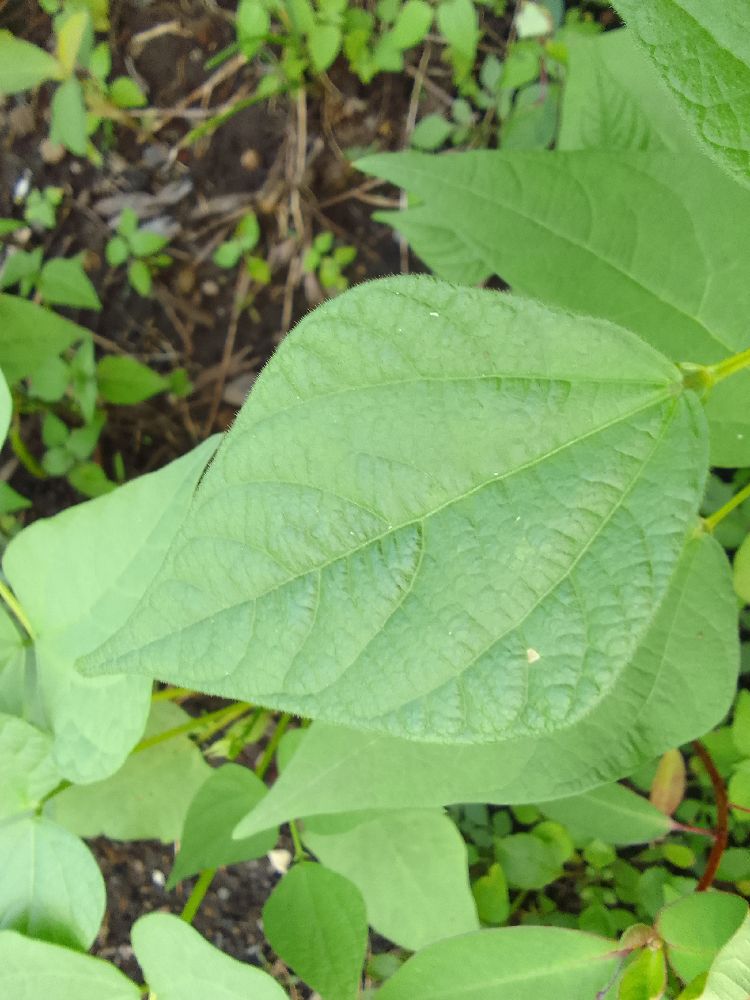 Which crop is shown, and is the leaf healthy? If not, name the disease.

common bean, healthy
